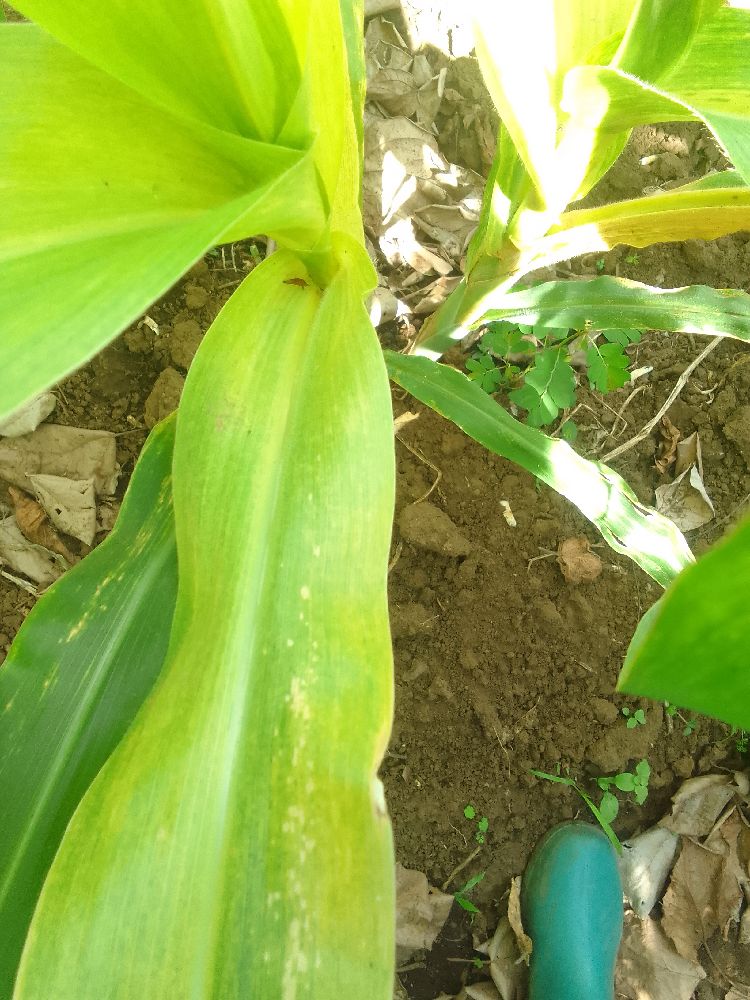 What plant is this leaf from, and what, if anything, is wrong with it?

maize, maize lethal necrosis
